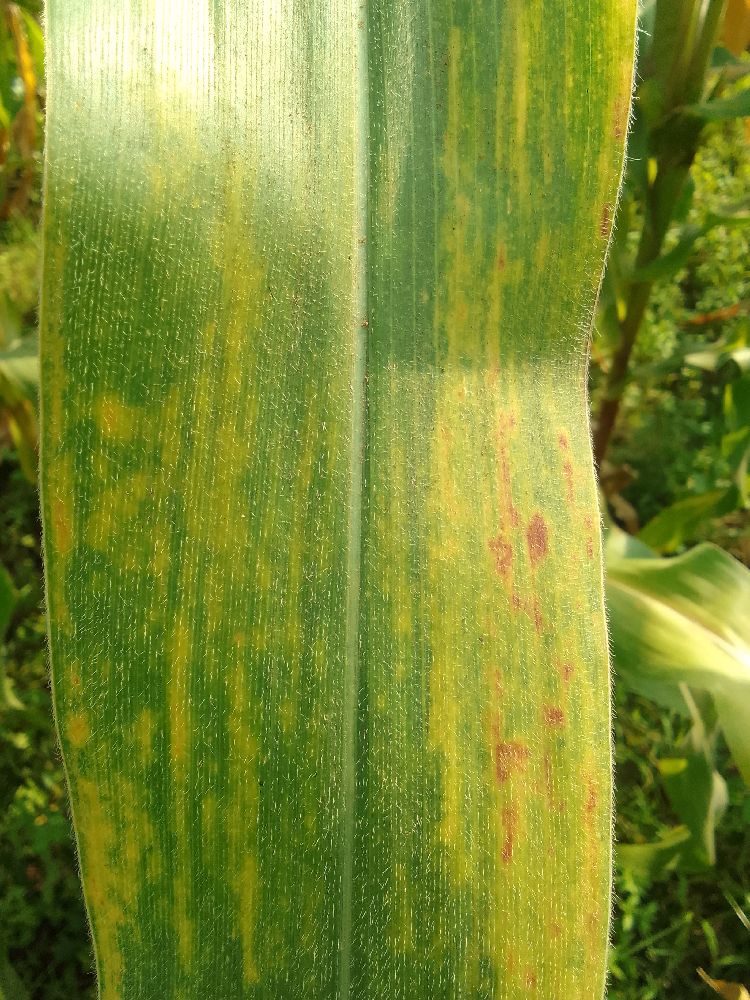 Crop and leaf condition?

maize, maize lethal necrosis
